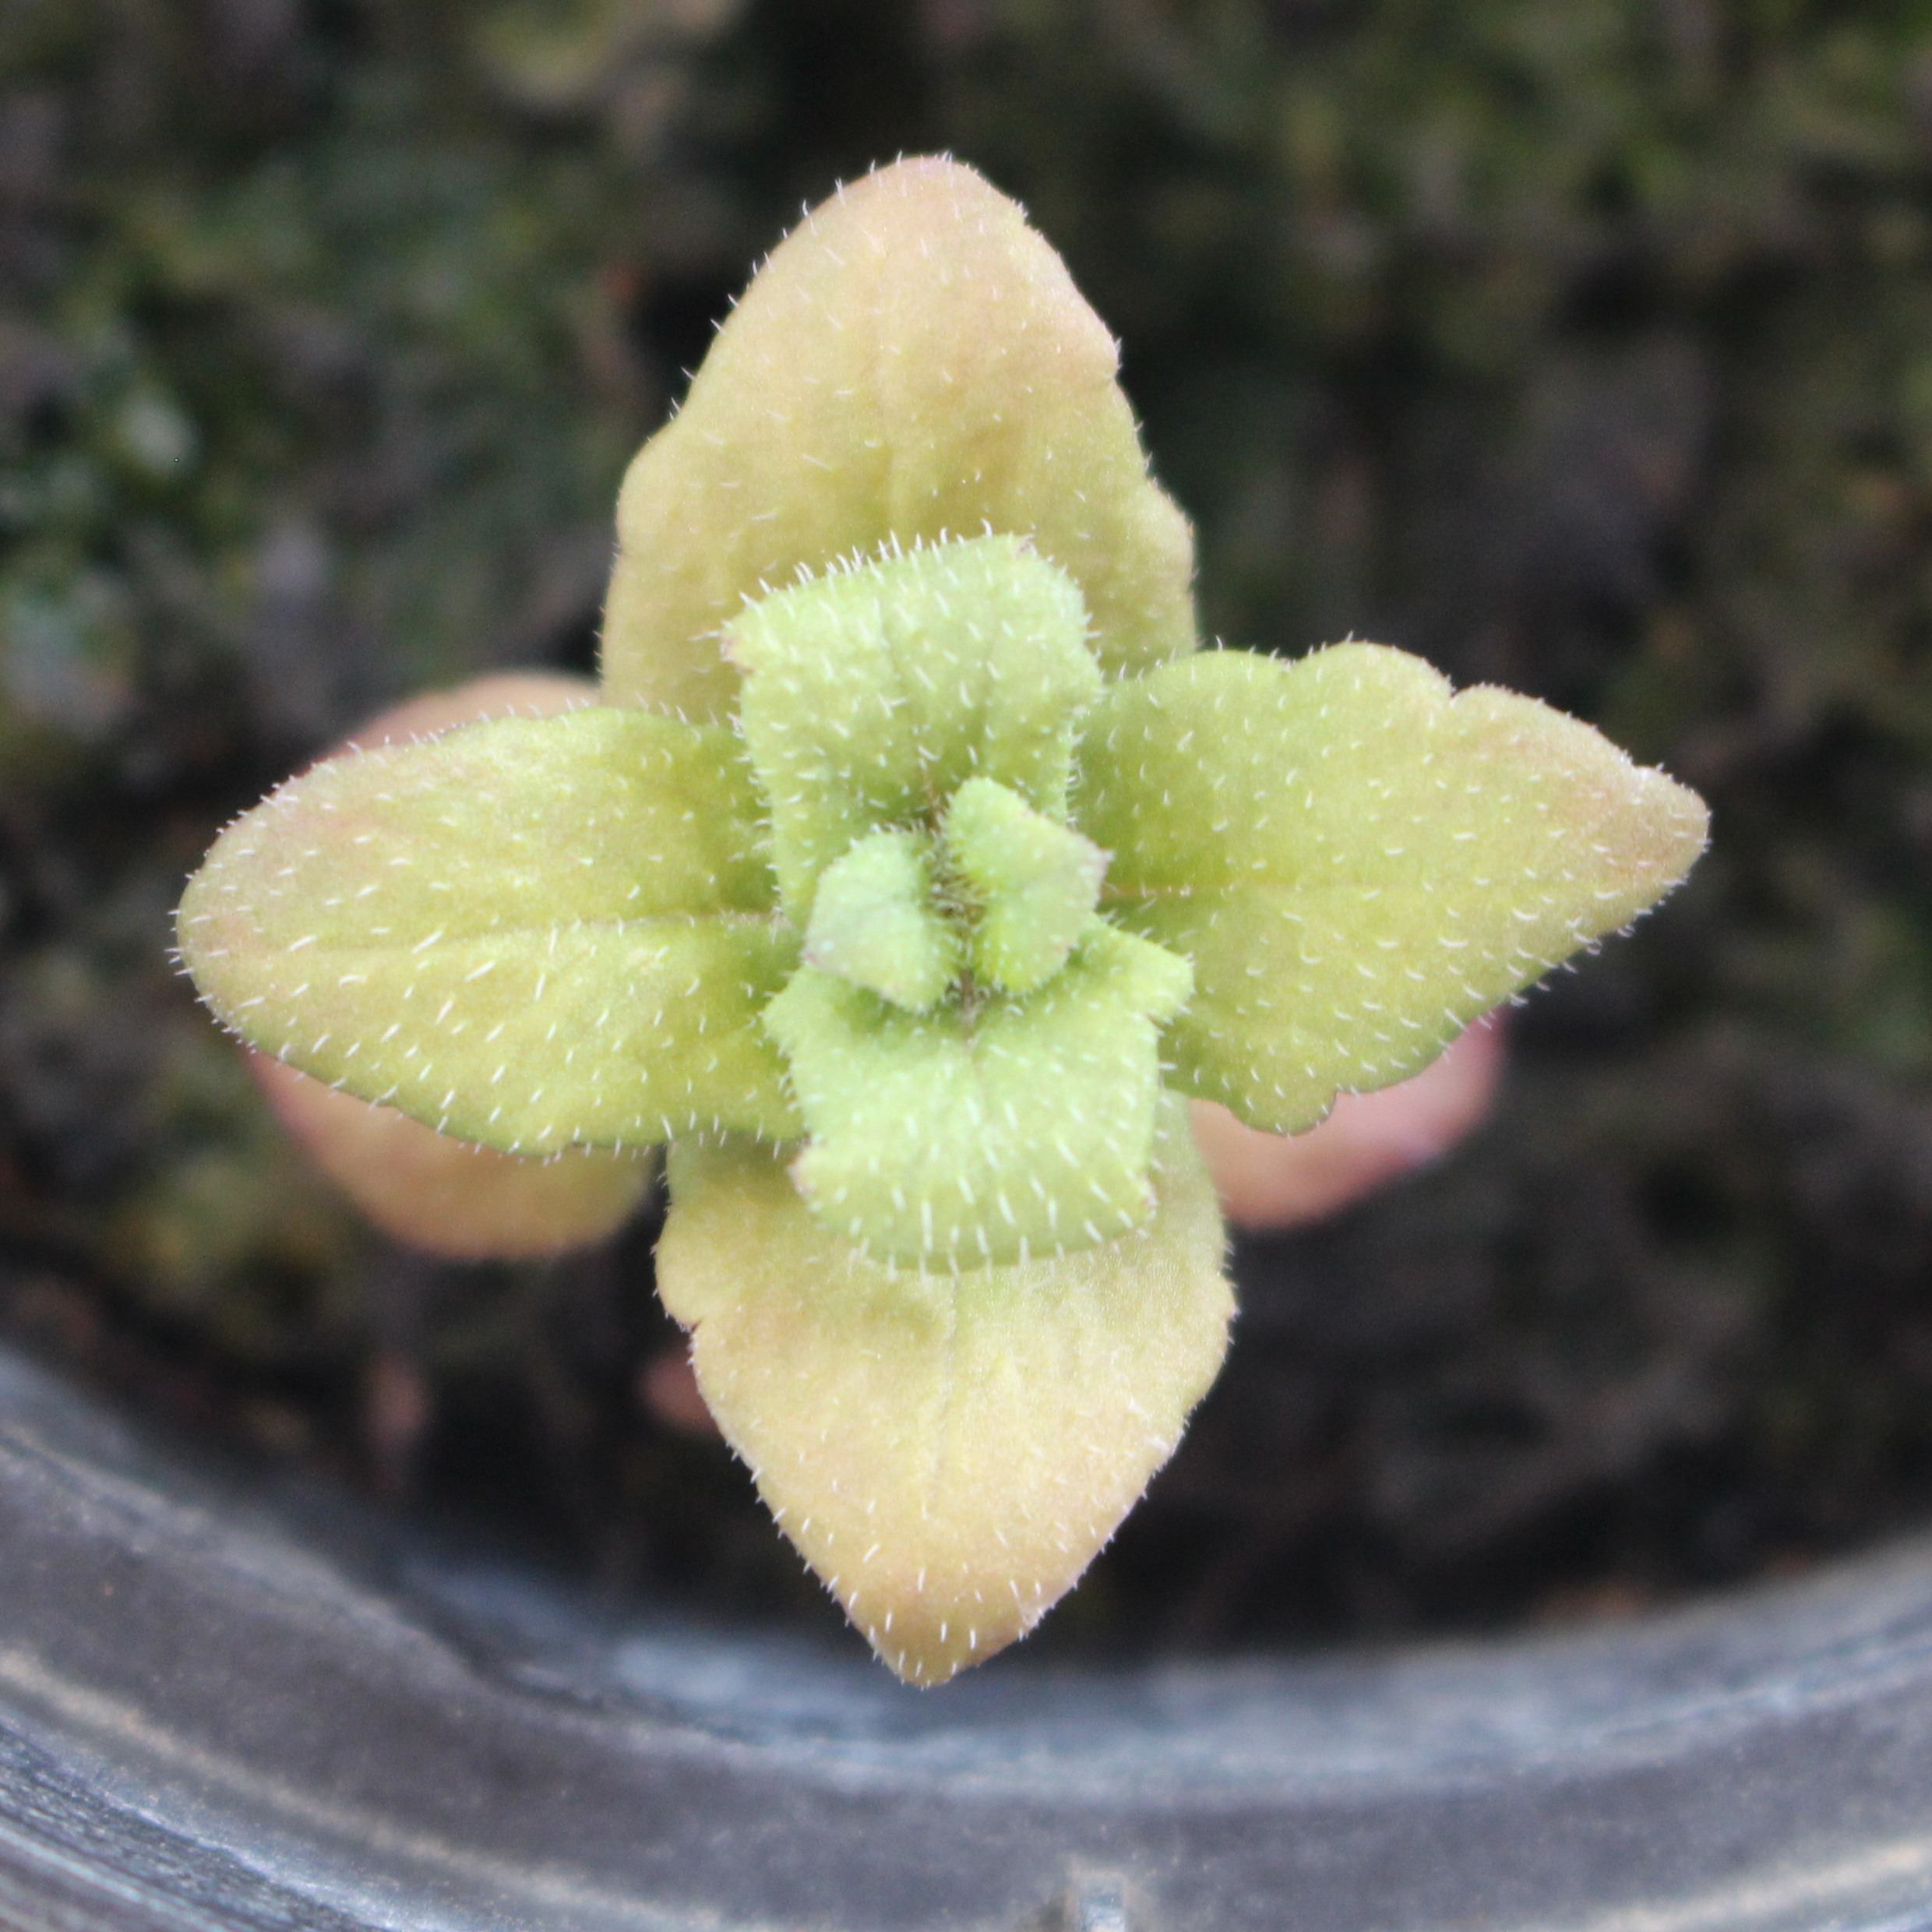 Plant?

Veronica persica
